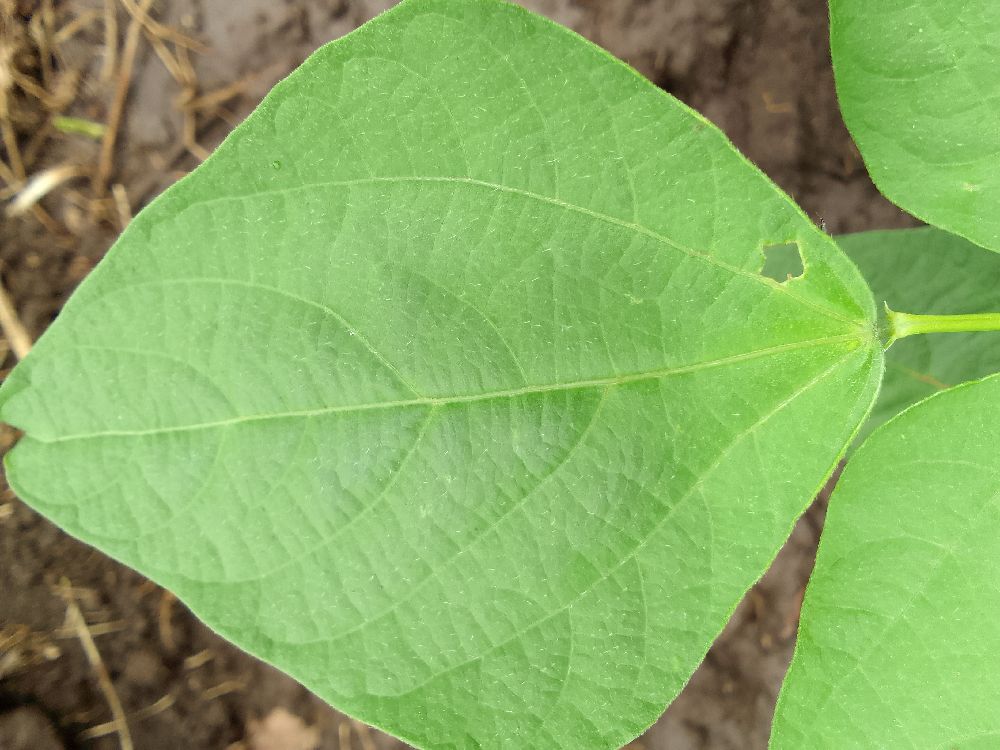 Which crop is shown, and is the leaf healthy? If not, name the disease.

common bean, healthy
